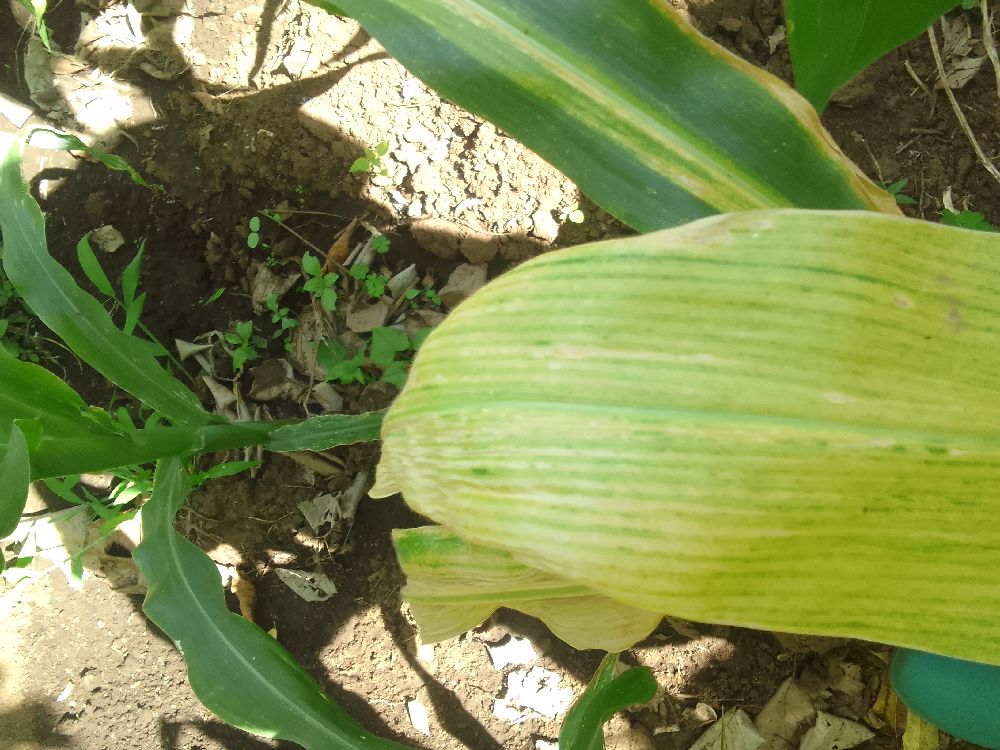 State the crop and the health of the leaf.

maize, maize lethal necrosis
